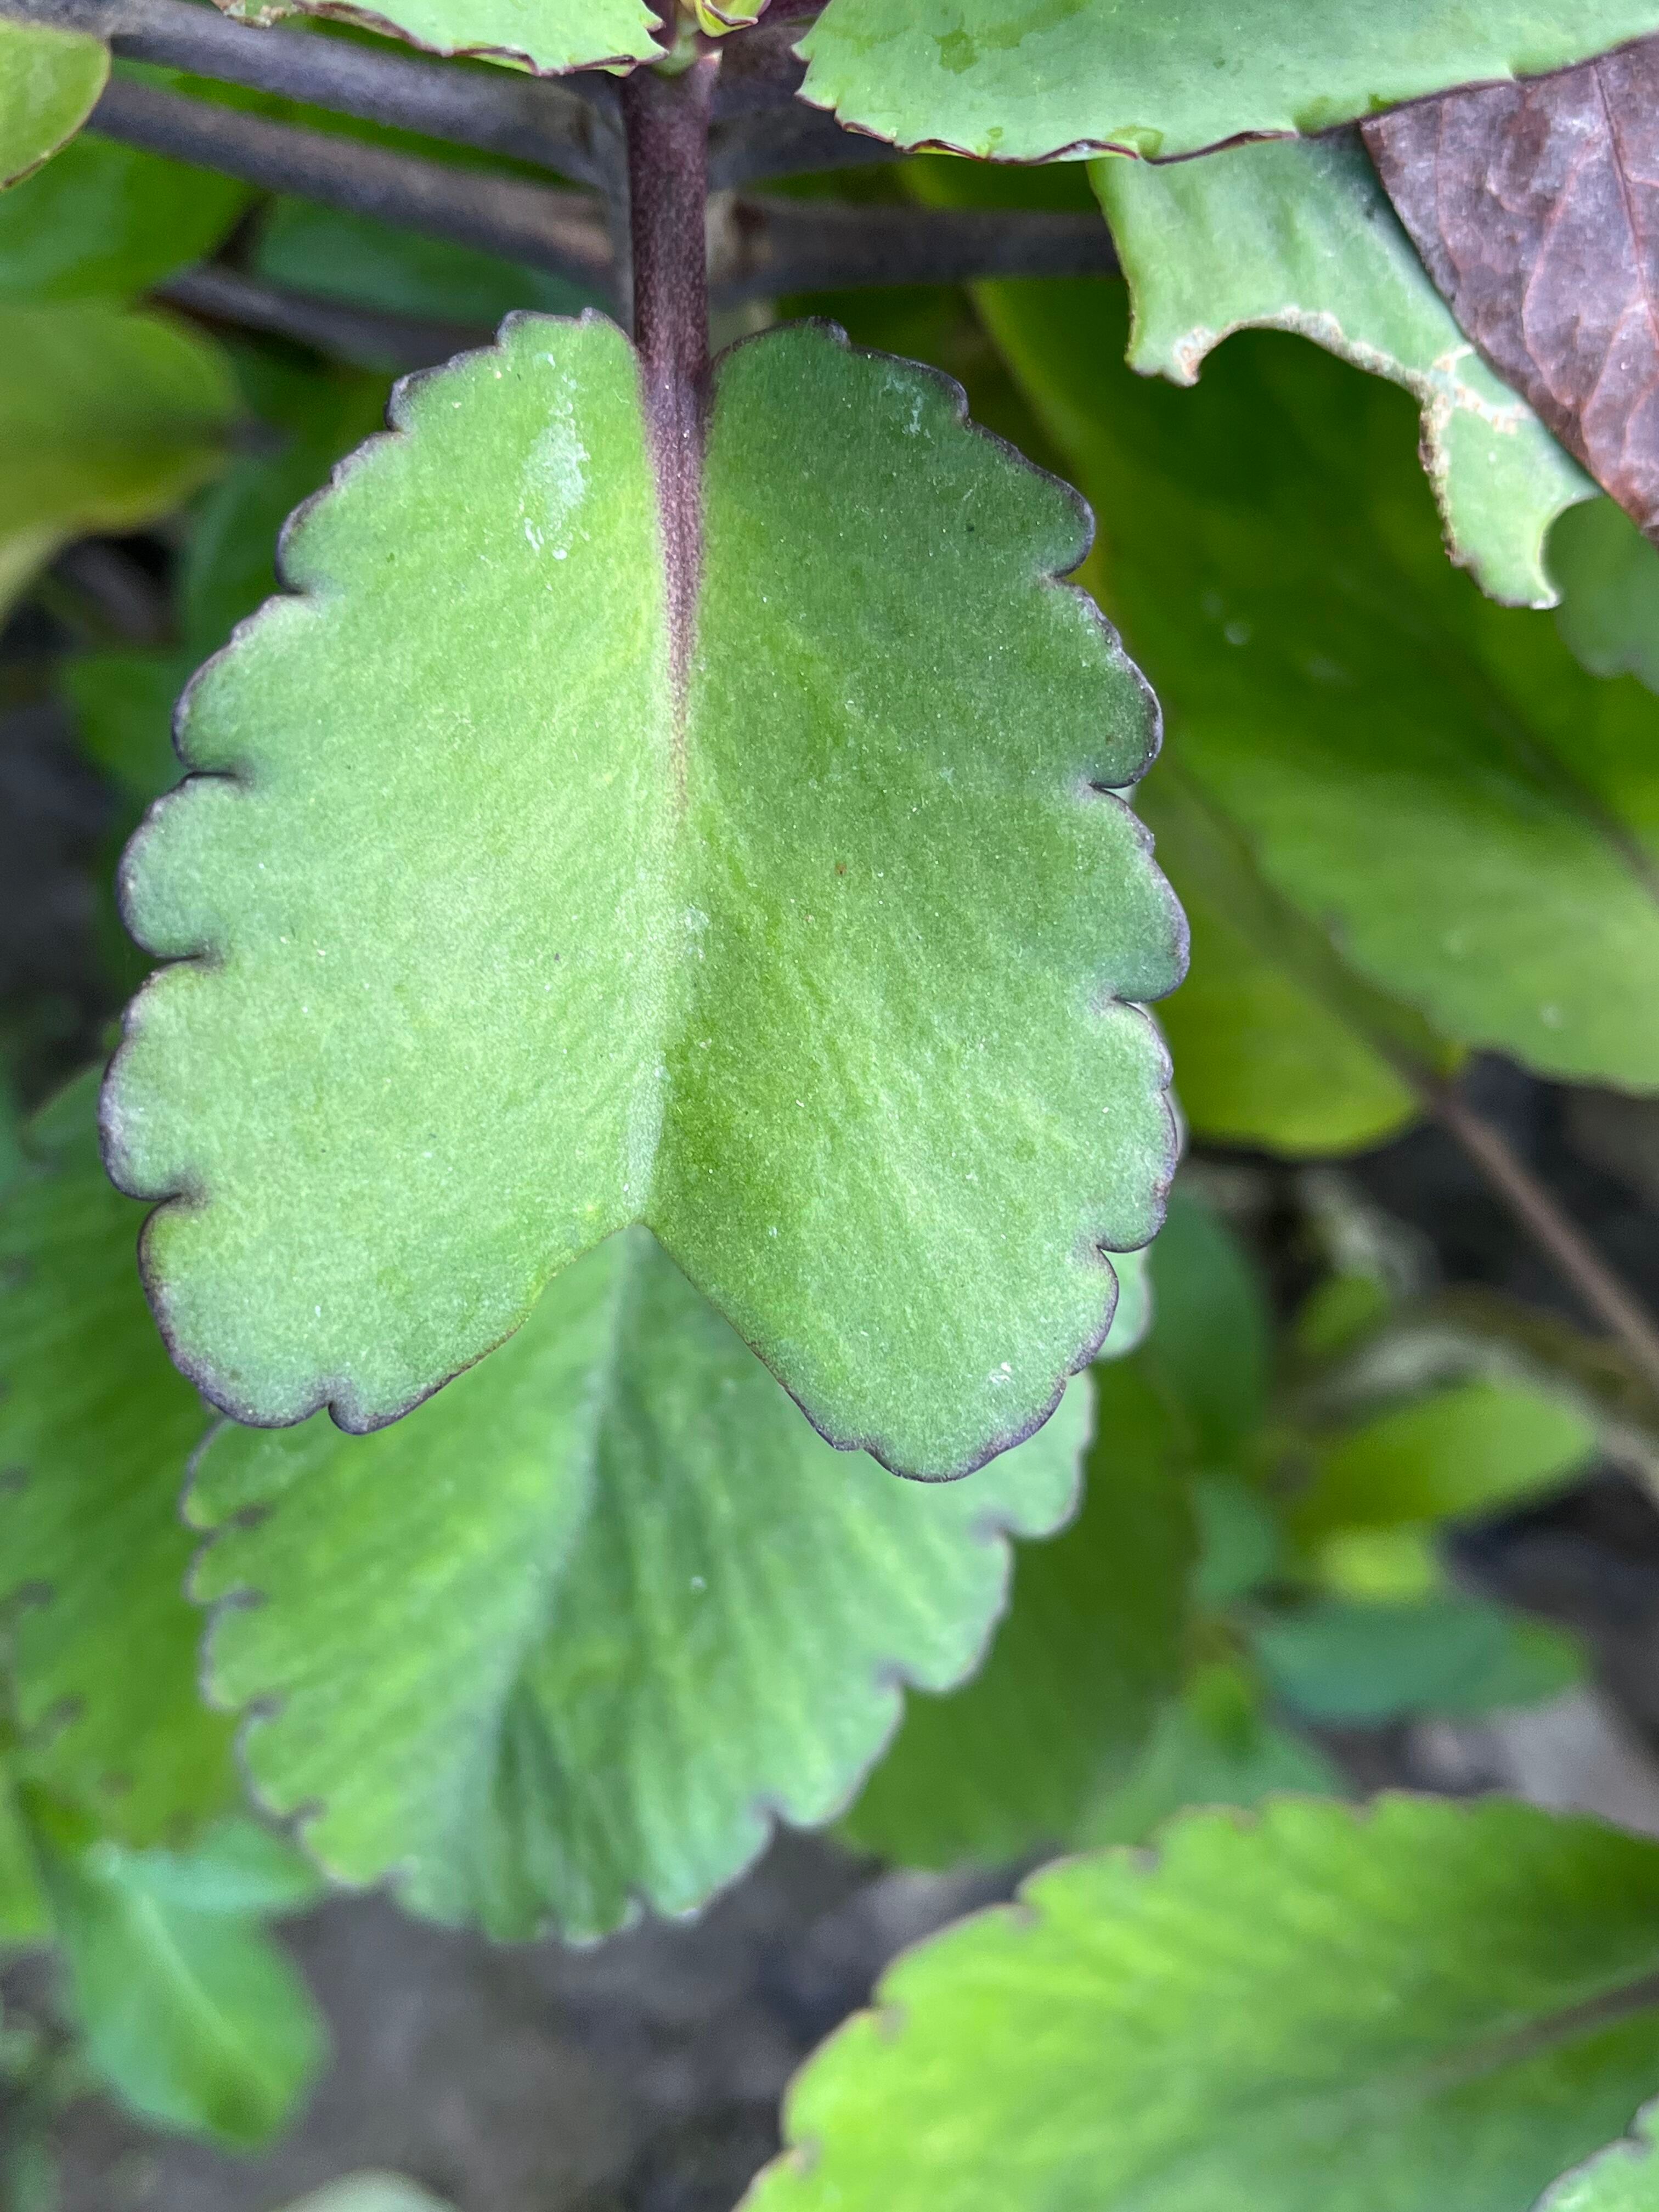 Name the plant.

pathorkuci
